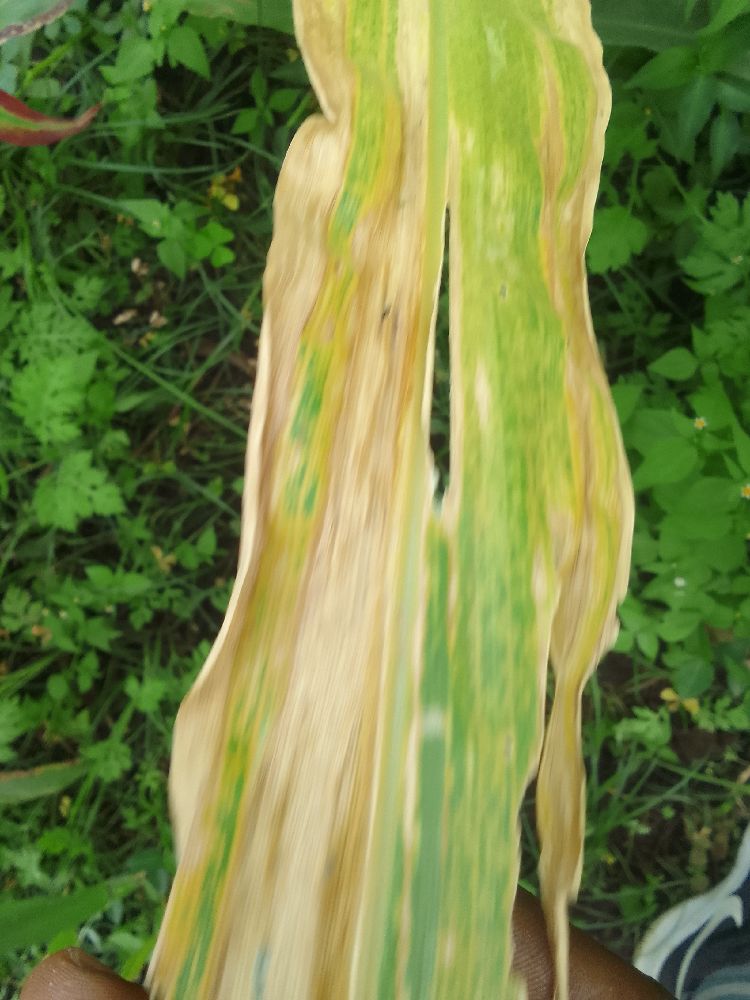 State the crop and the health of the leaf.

maize, maize lethal necrosis
